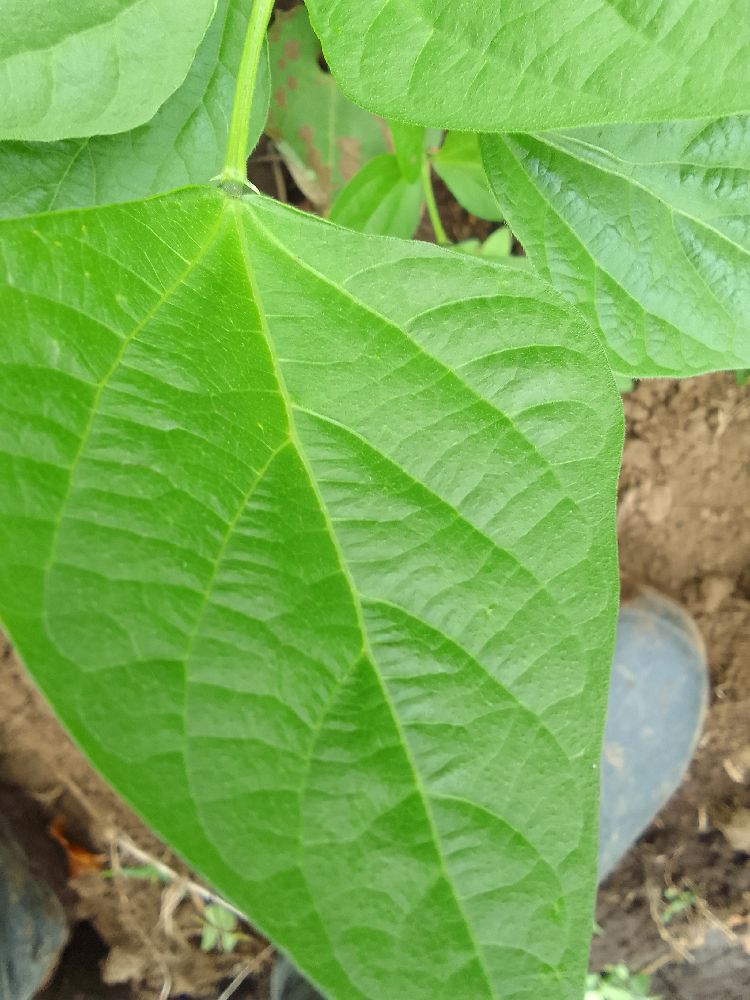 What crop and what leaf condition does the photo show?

common bean, healthy
